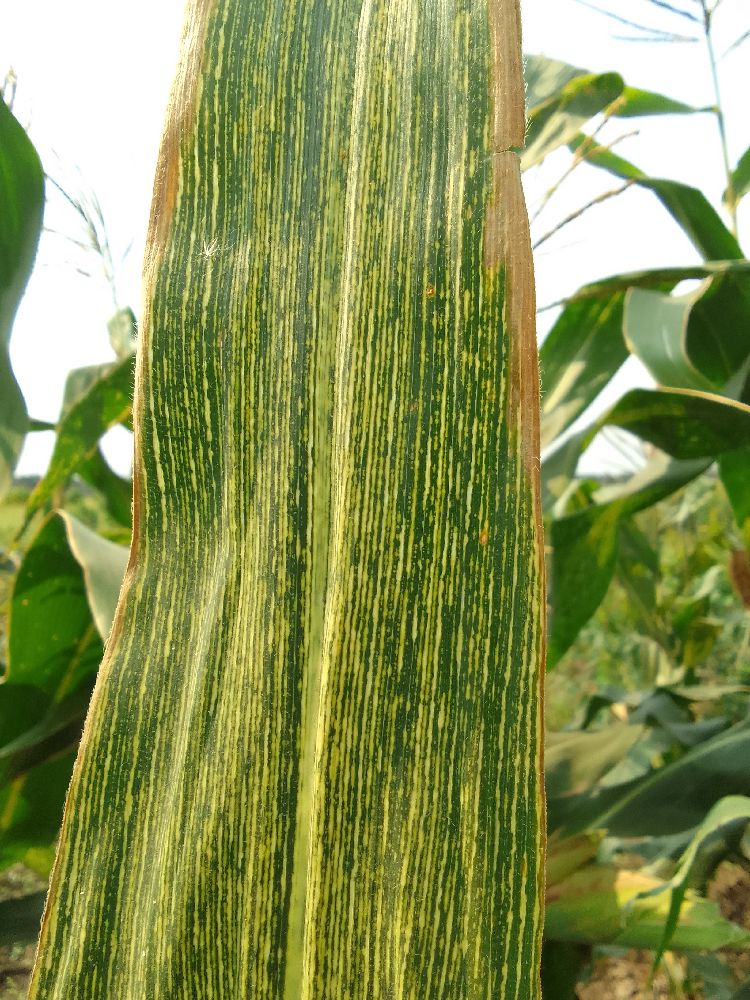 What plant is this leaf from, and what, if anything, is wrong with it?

maize, maize streak virus
